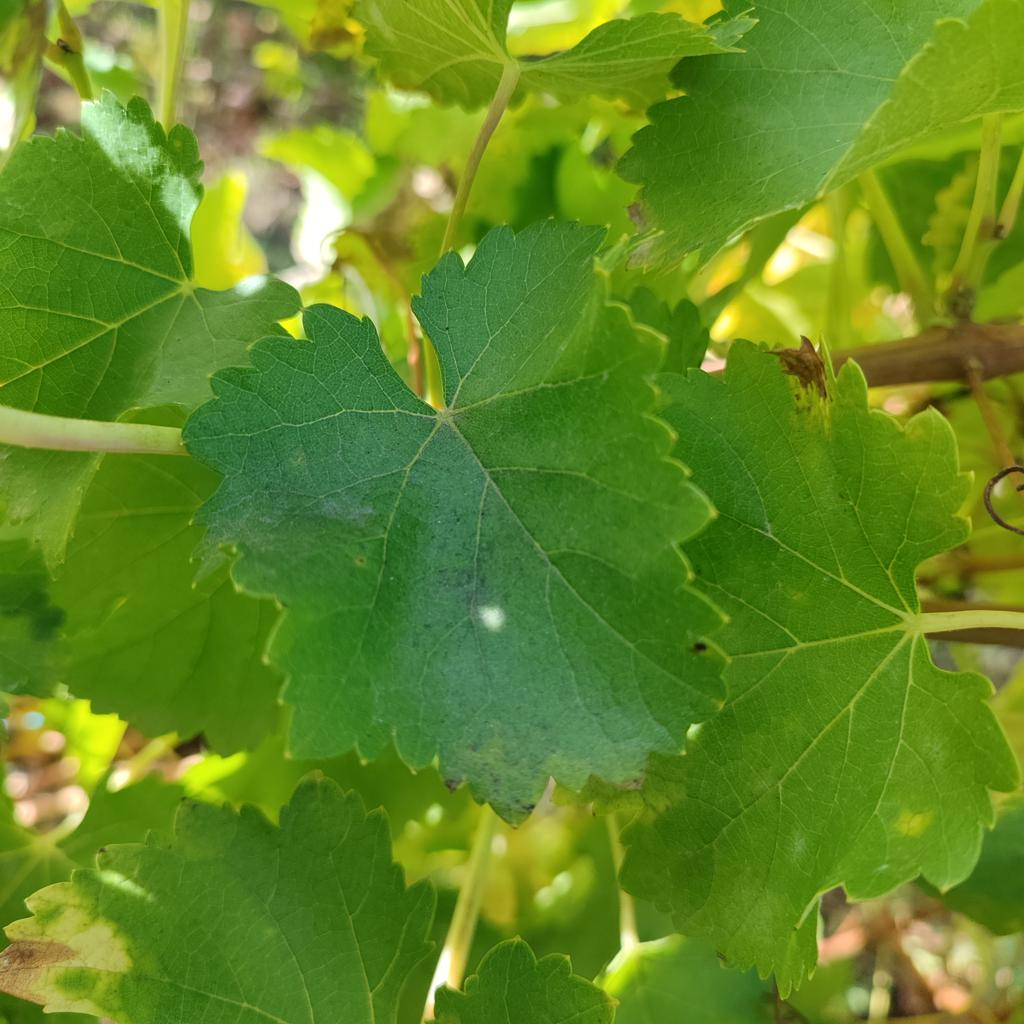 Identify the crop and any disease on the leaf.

grapevine, powdery mildew
